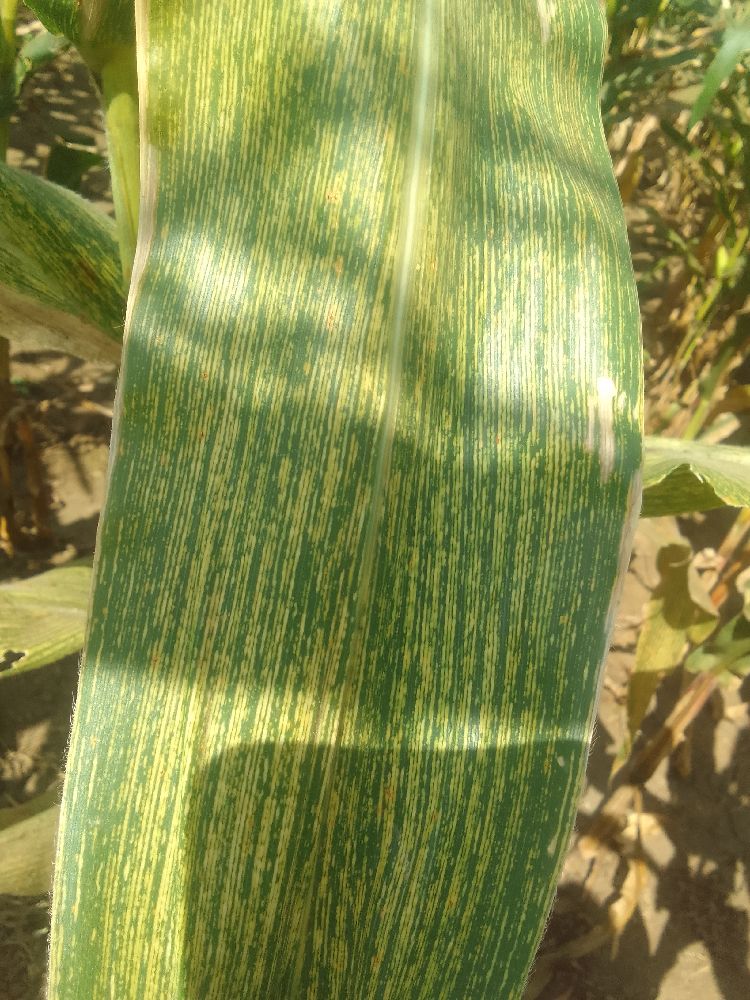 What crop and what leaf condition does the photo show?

maize, maize streak virus
